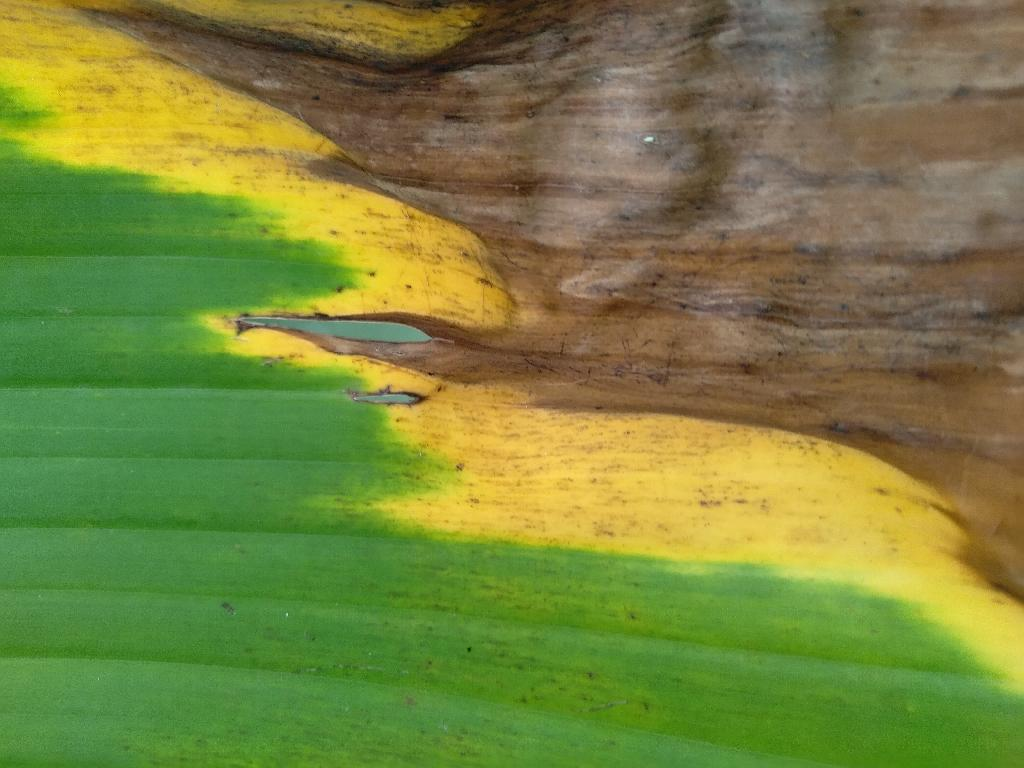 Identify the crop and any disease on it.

banana, fusarium wilt race 1
